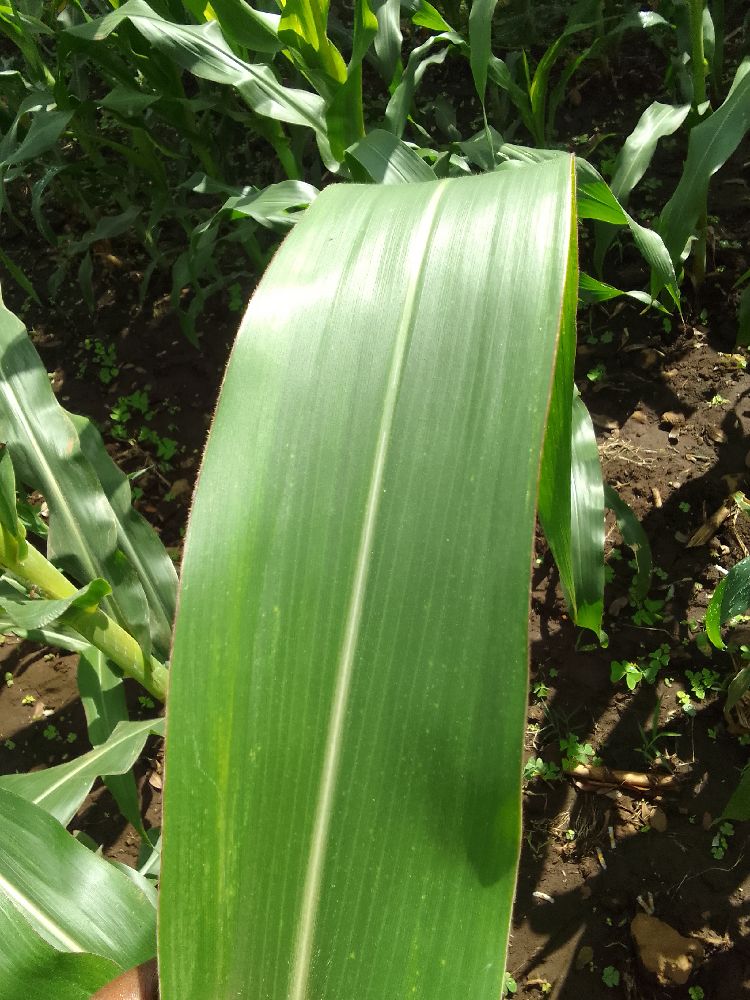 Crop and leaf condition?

maize, healthy
